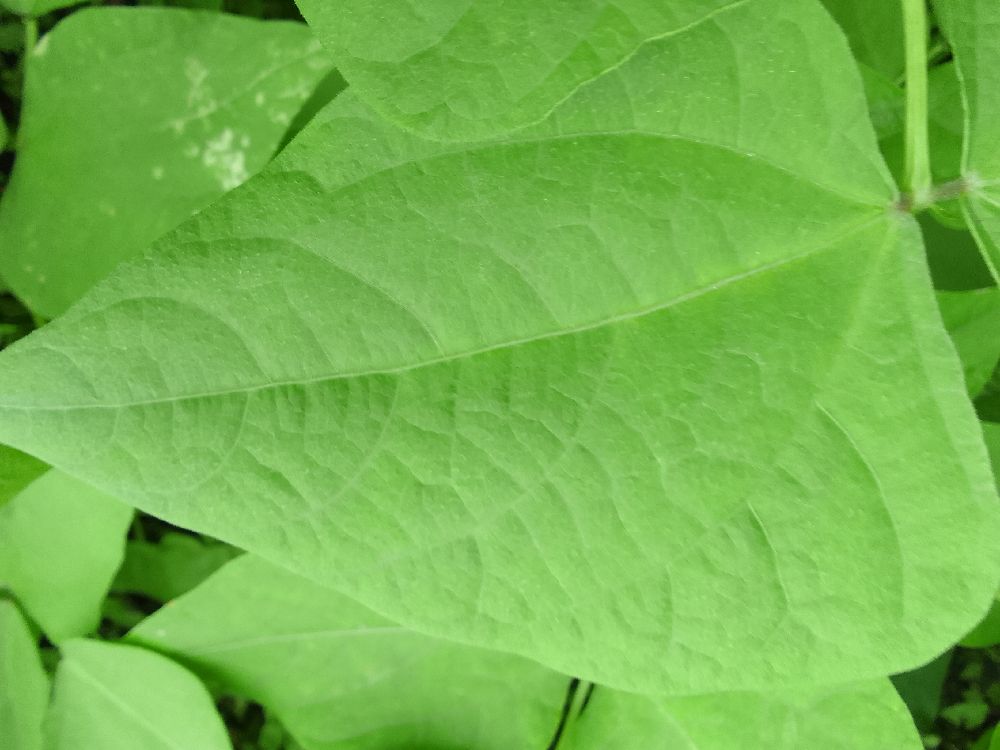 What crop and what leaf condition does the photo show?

common bean, healthy
